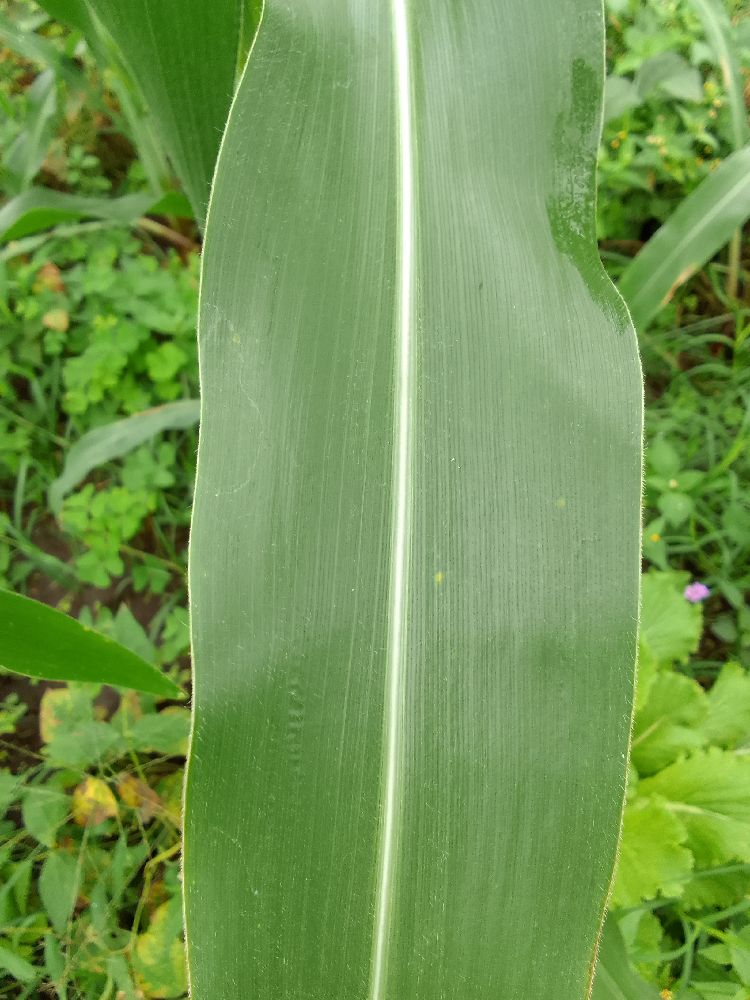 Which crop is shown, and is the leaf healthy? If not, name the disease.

maize, healthy
